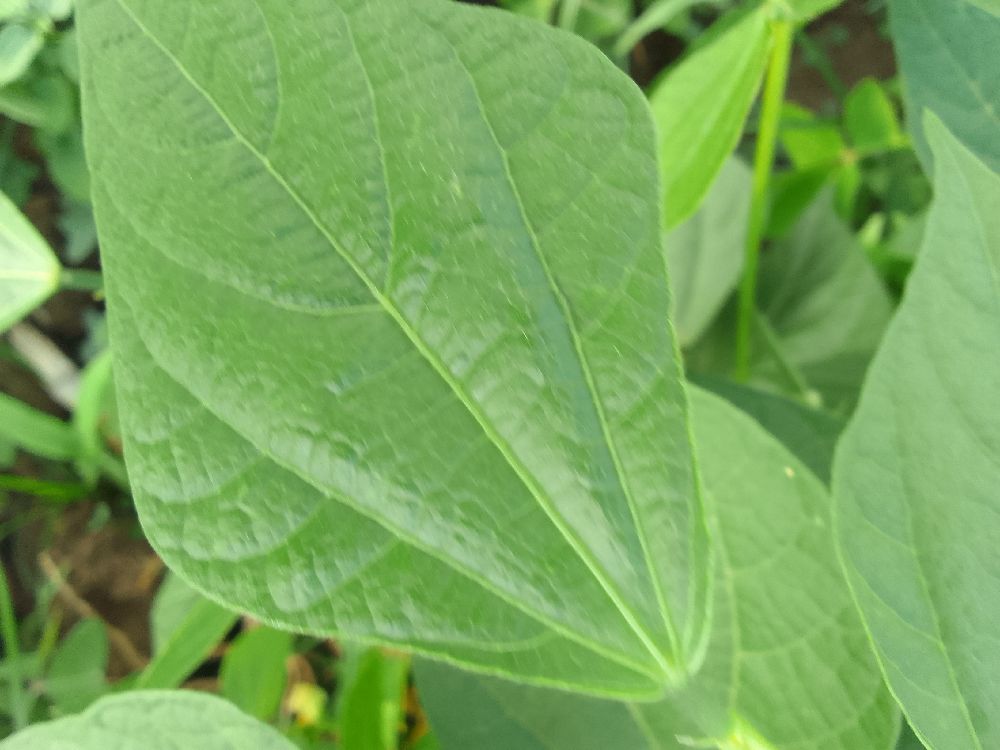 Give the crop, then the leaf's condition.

common bean, healthy
